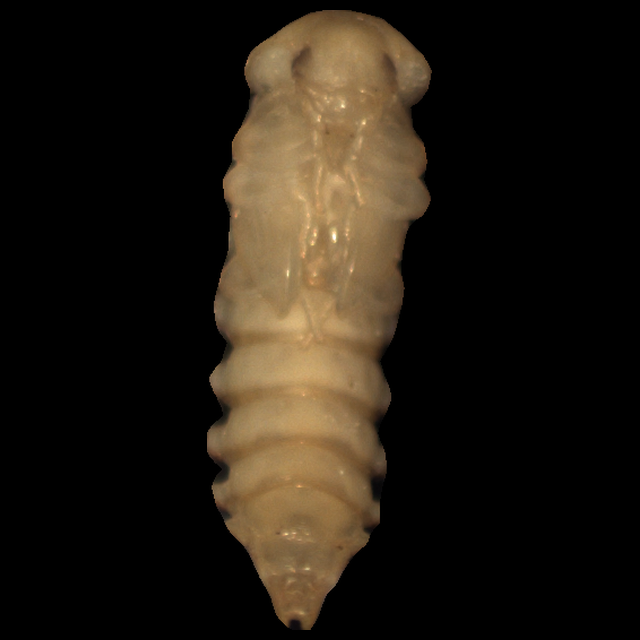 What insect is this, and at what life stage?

mealworm pupa
